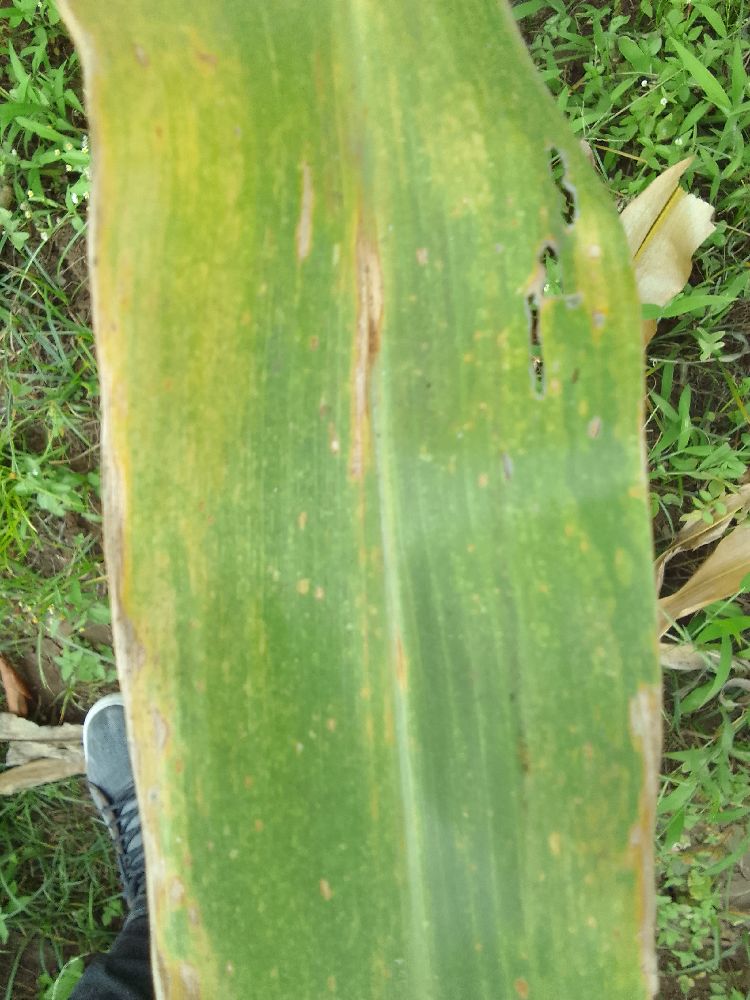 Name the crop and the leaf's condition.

maize, maize lethal necrosis
